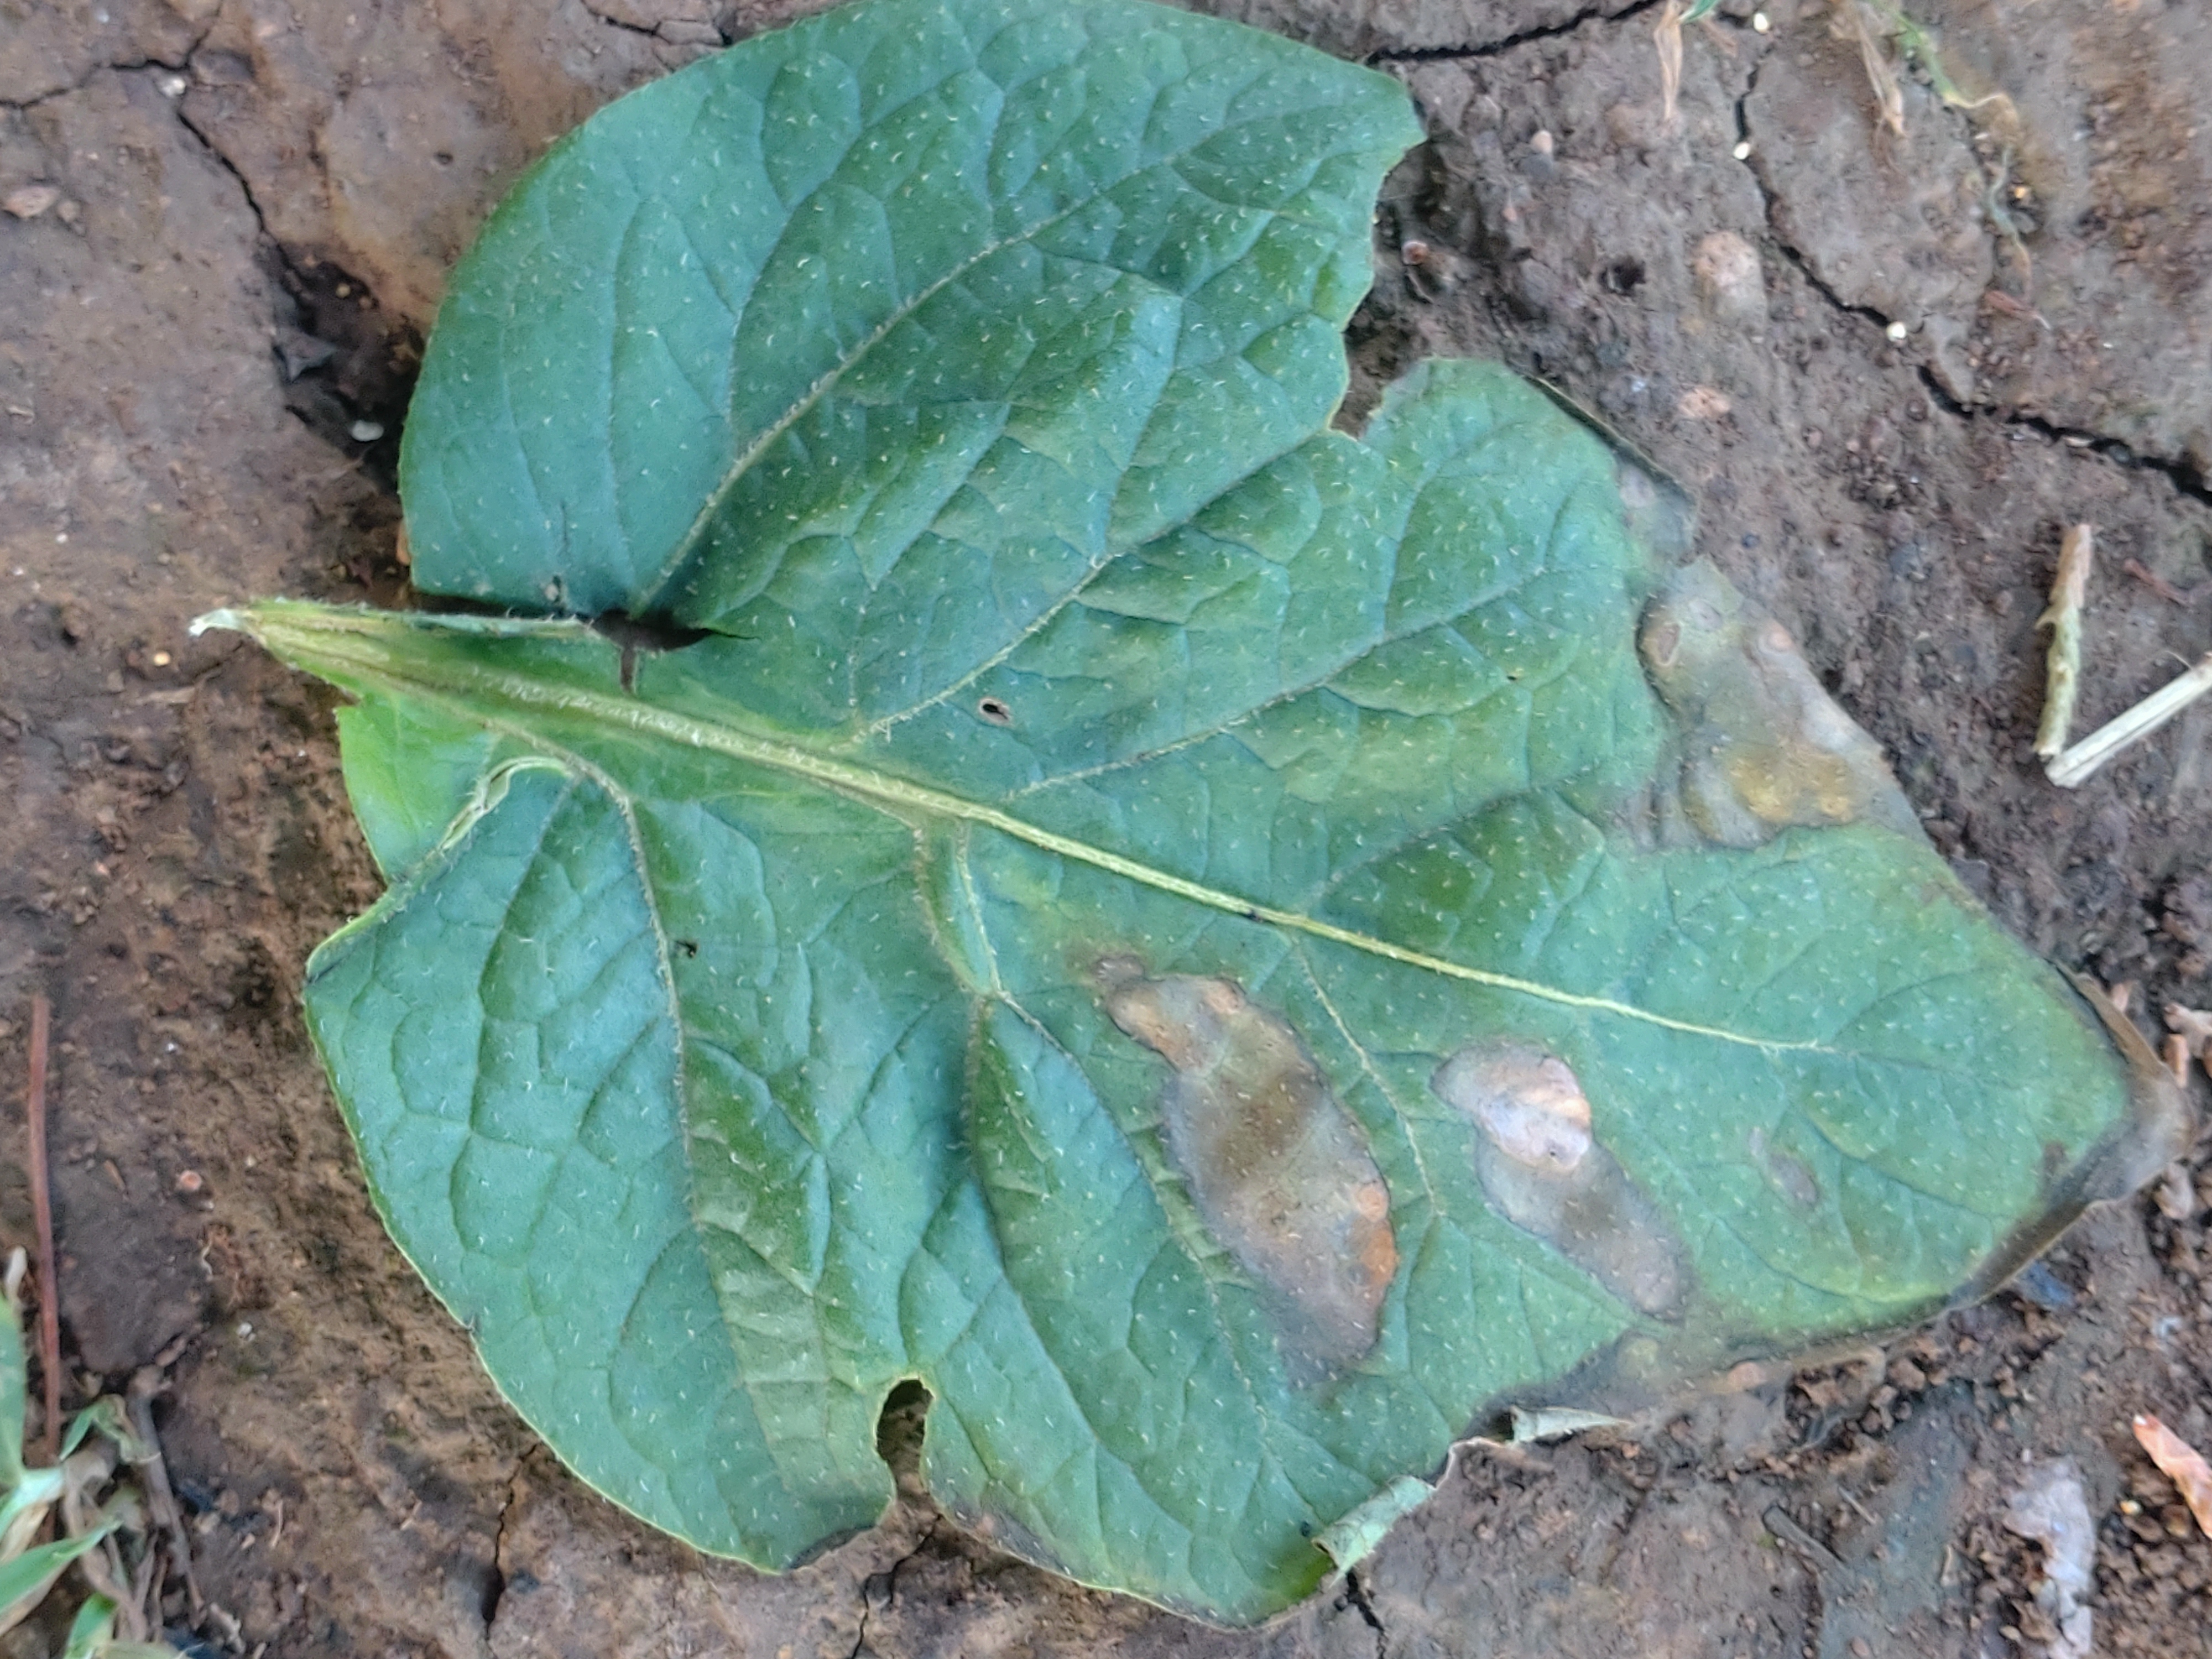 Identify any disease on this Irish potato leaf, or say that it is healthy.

early blight
